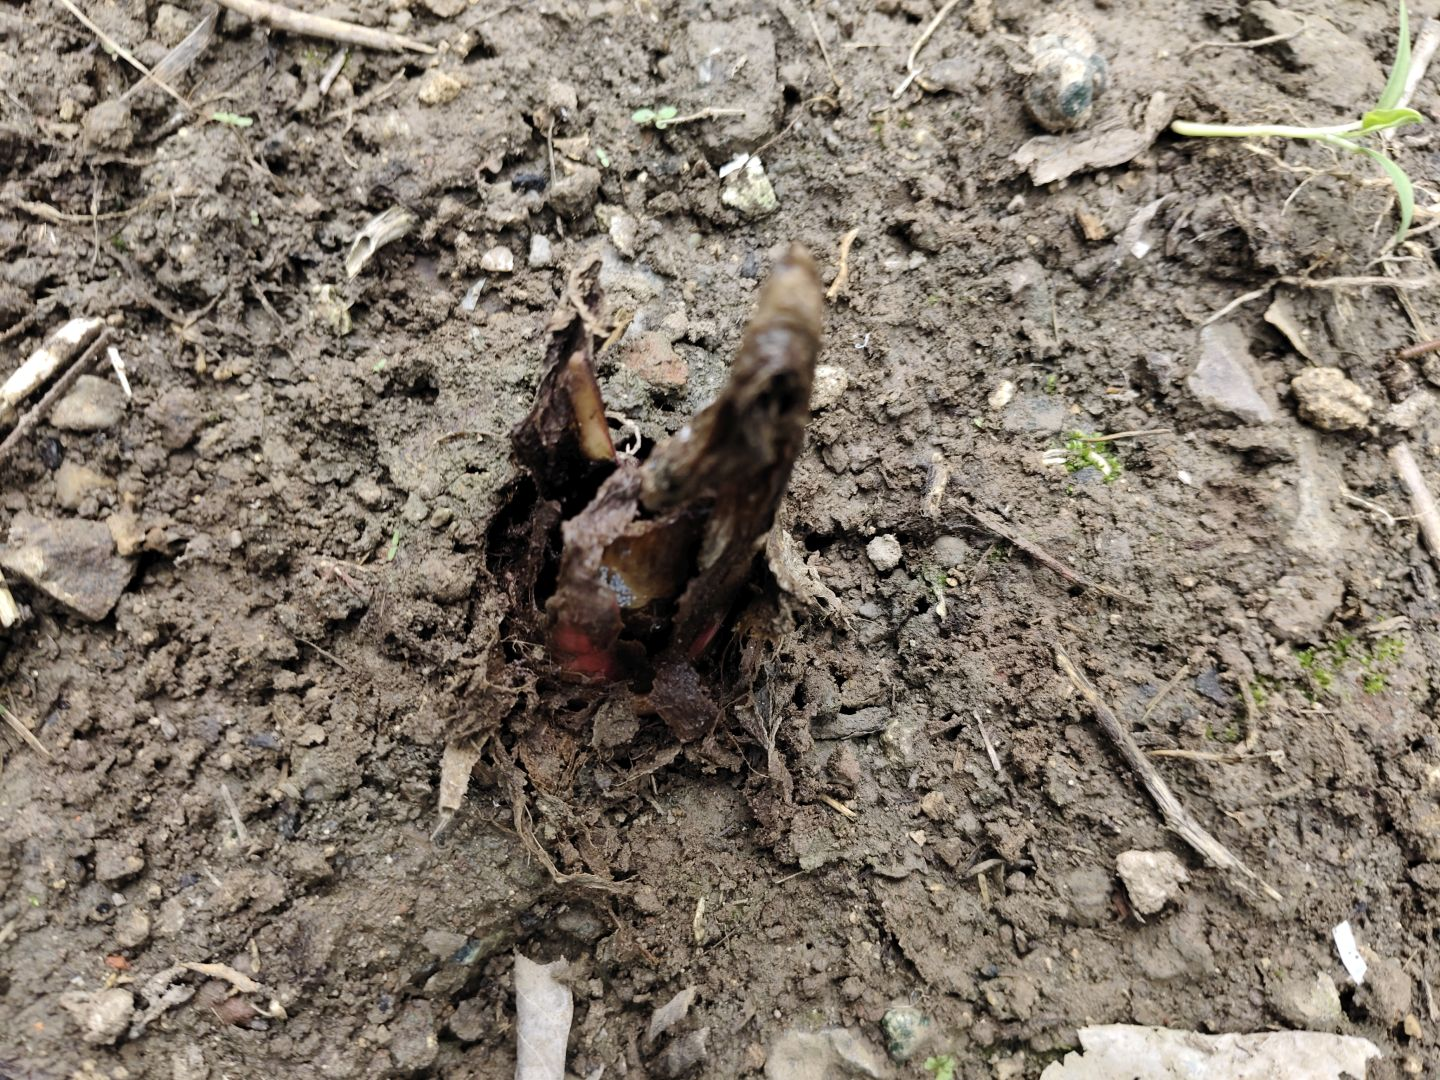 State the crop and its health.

taro, root rot
